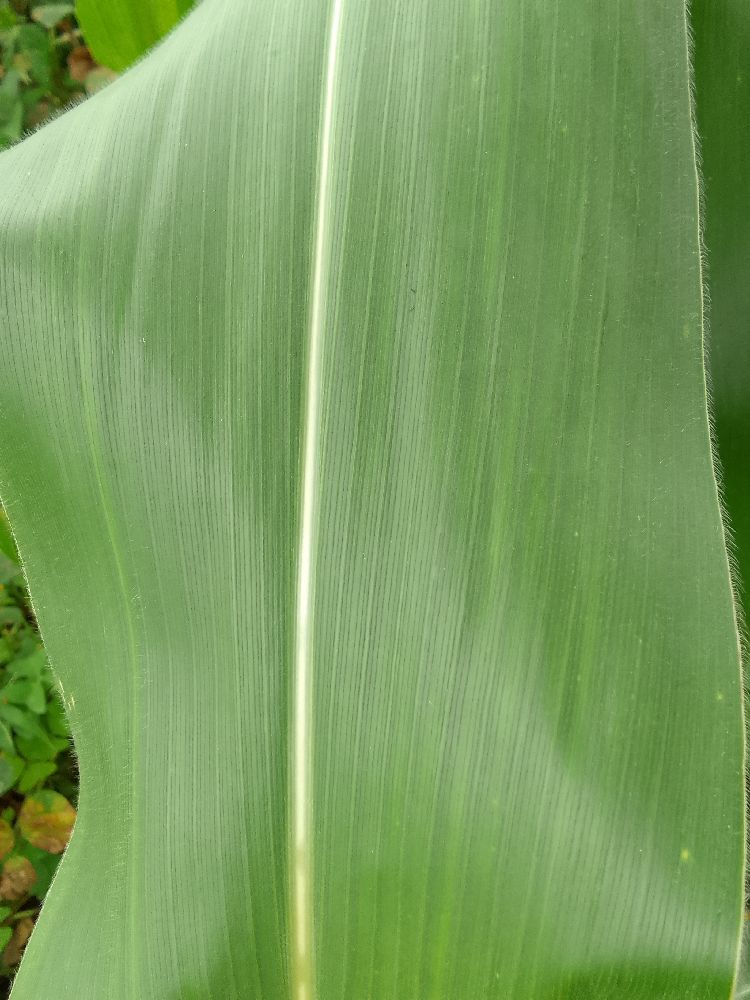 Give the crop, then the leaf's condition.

maize, healthy
